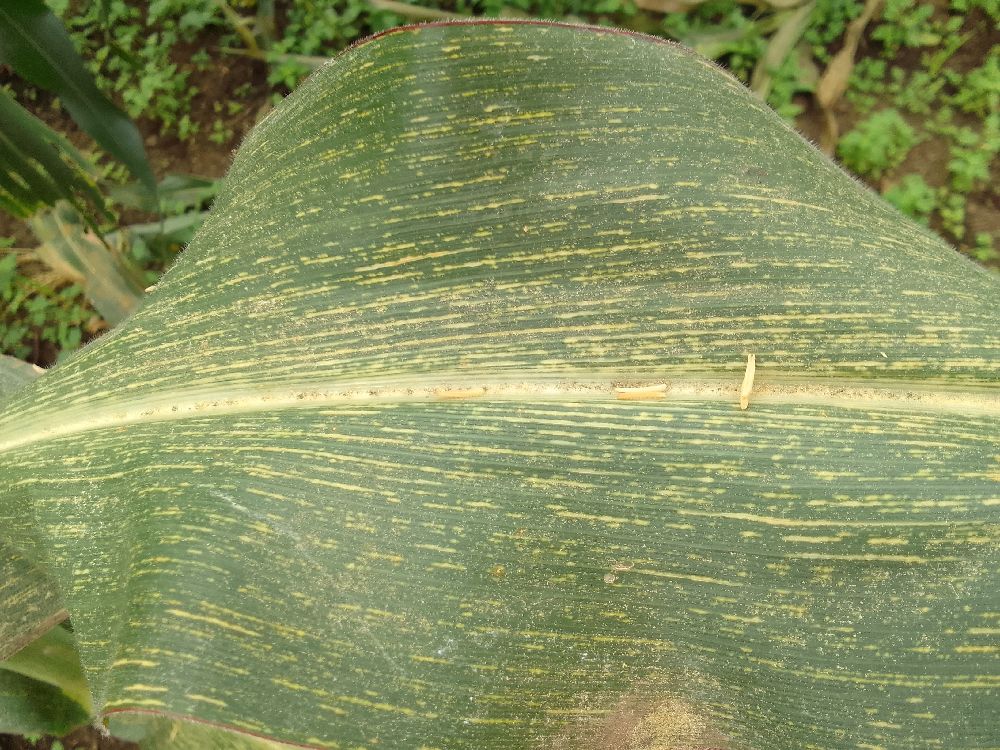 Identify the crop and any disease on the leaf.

maize, maize streak virus
